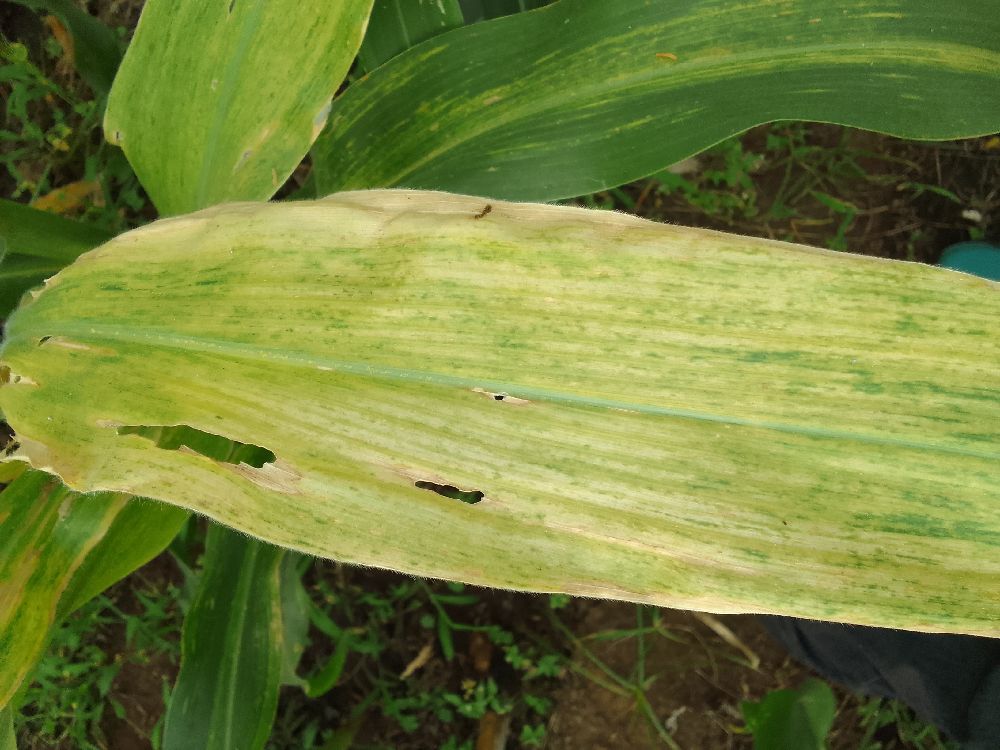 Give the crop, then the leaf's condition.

maize, maize lethal necrosis
